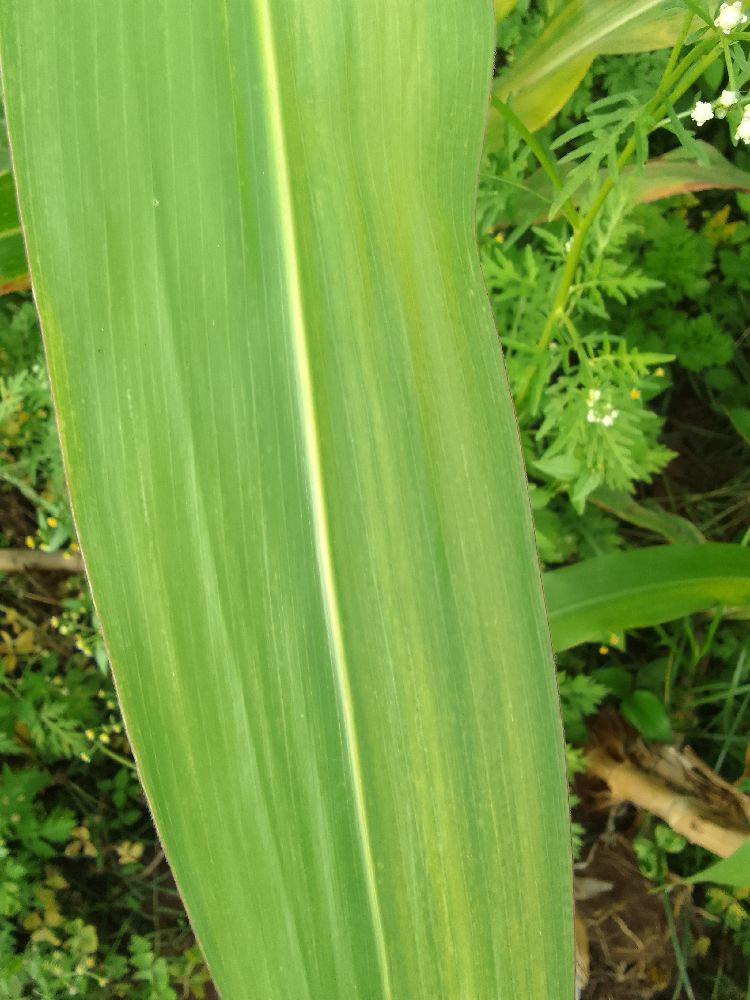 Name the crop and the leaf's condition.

maize, maize lethal necrosis
